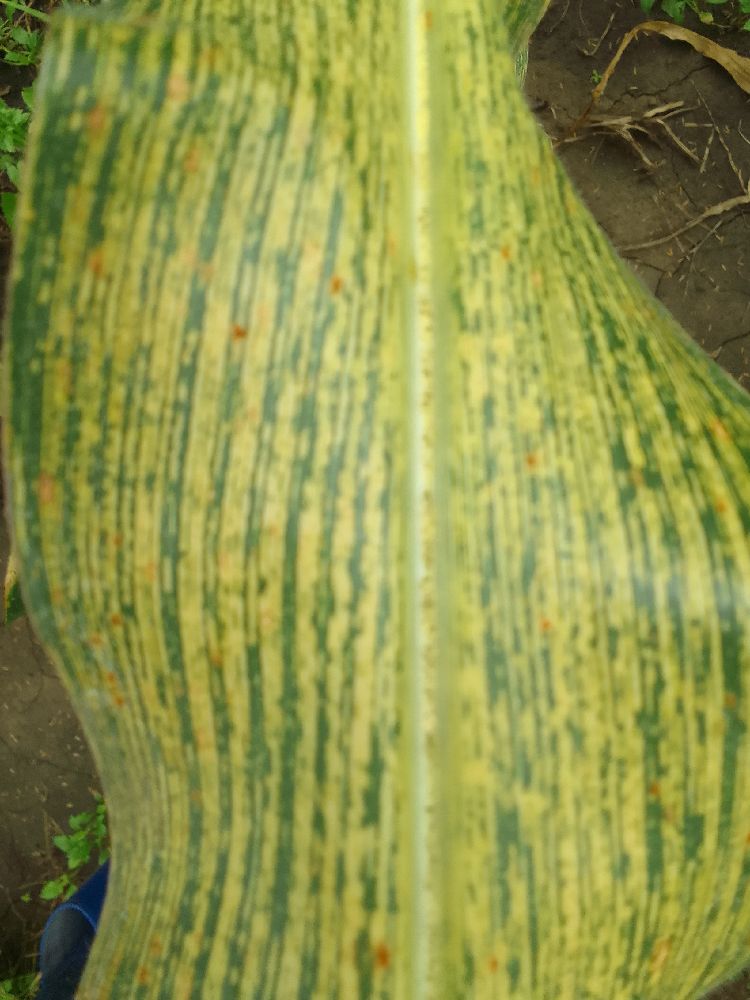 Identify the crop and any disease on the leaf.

maize, maize streak virus
